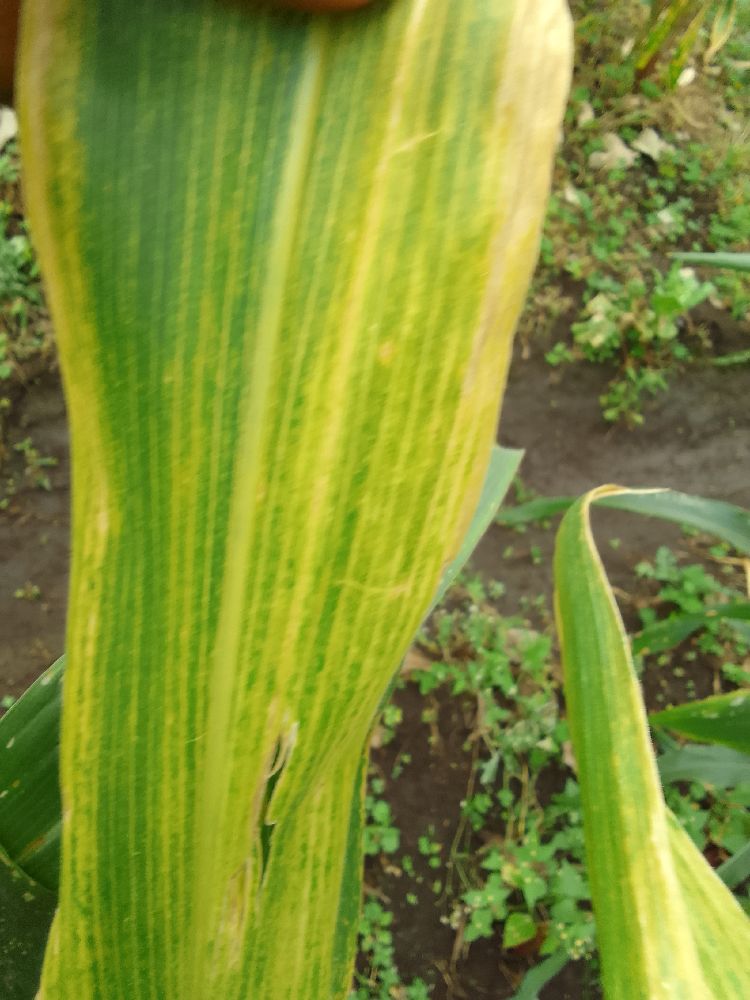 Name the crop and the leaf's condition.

maize, maize lethal necrosis
